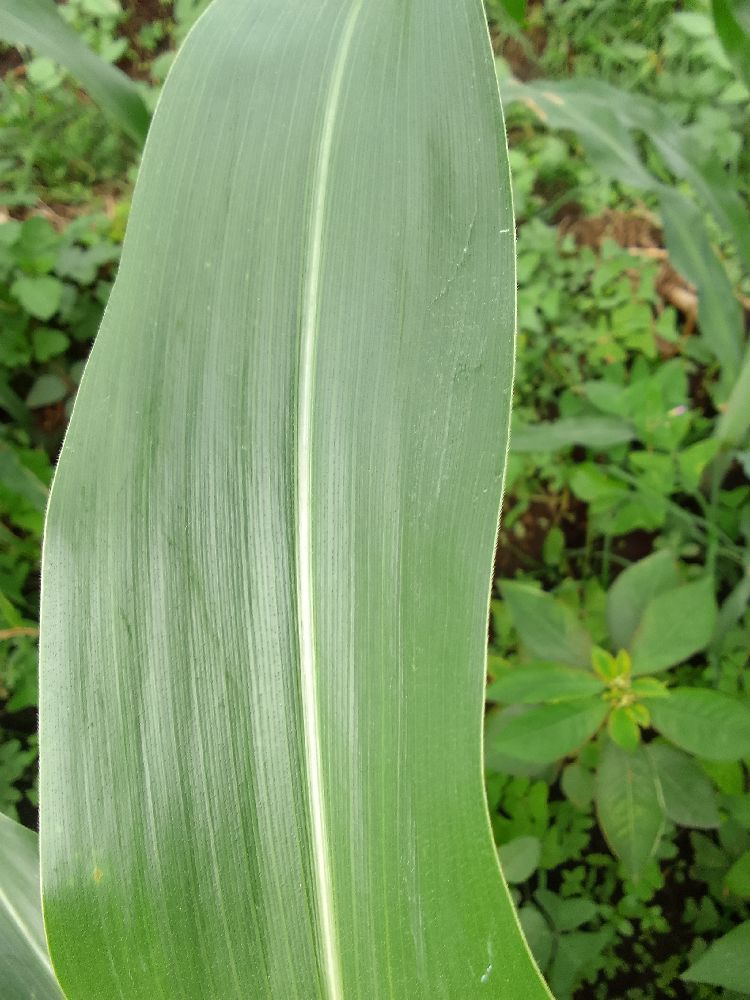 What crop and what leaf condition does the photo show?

maize, healthy
